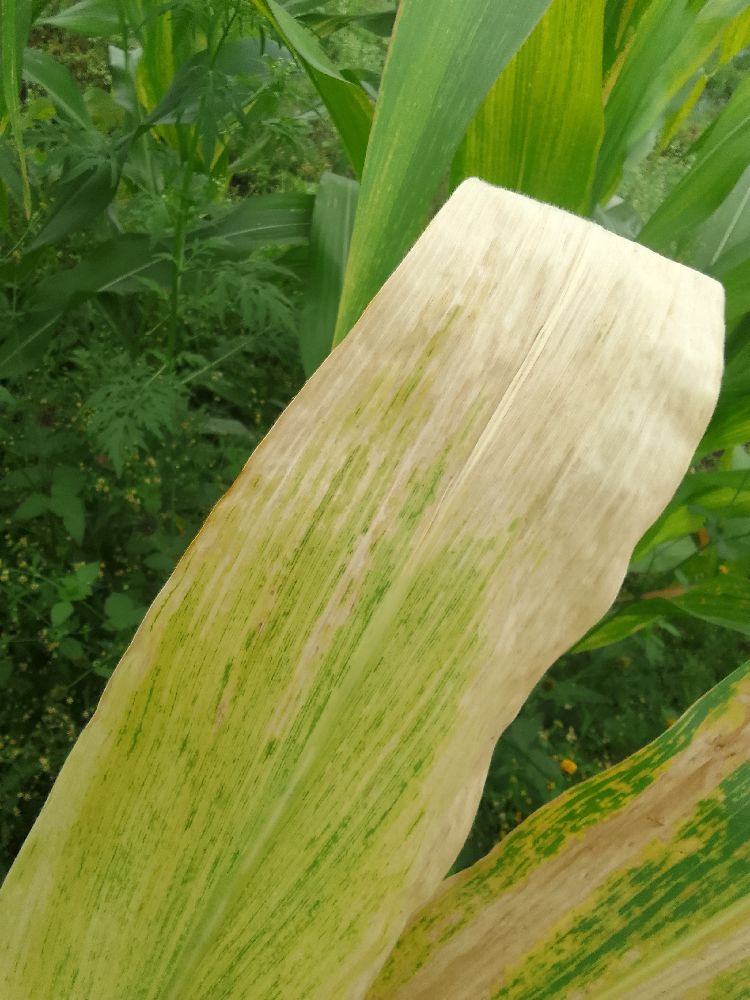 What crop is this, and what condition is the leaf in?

maize, maize lethal necrosis
